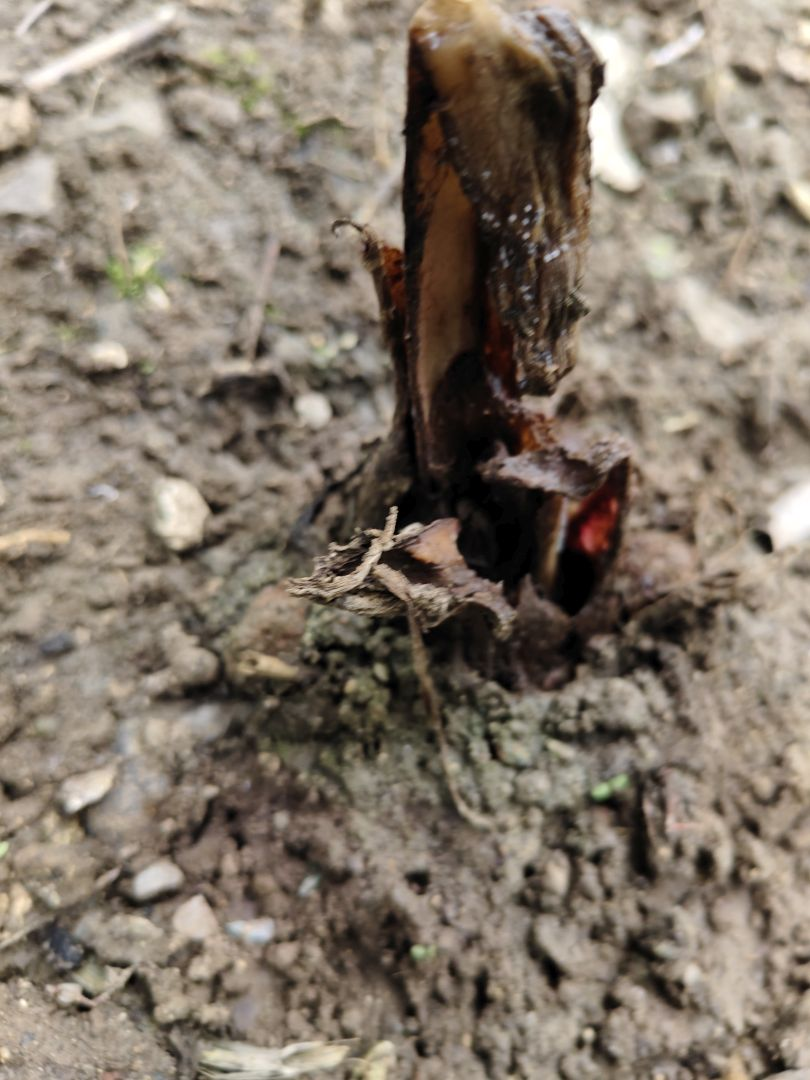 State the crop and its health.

taro, root rot
